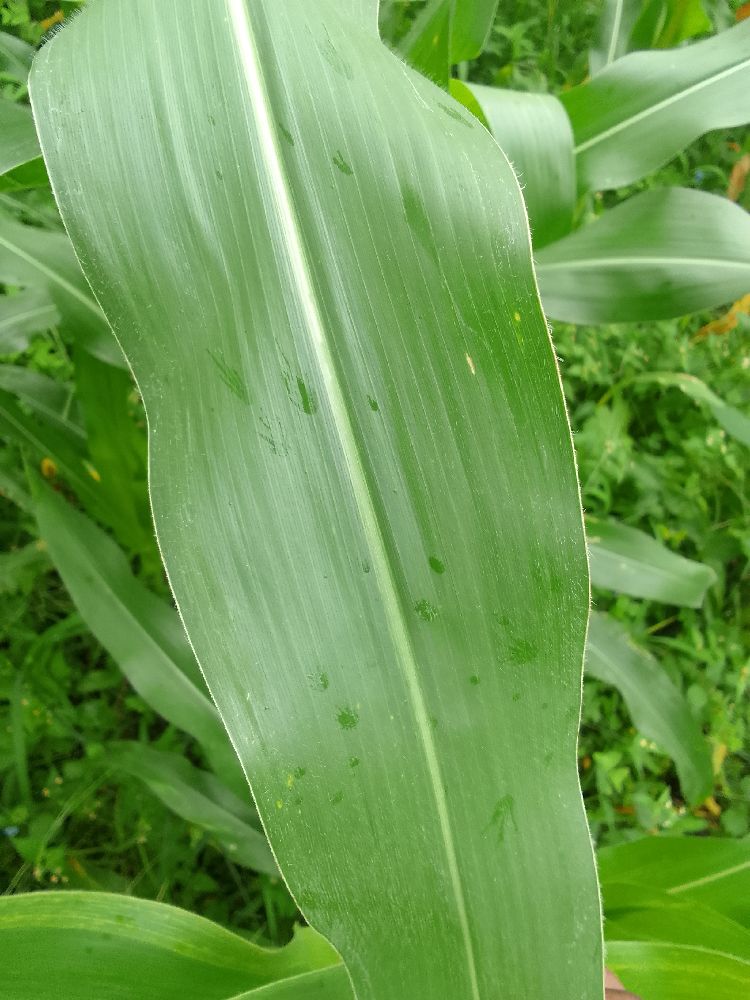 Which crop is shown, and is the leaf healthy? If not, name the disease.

maize, healthy
